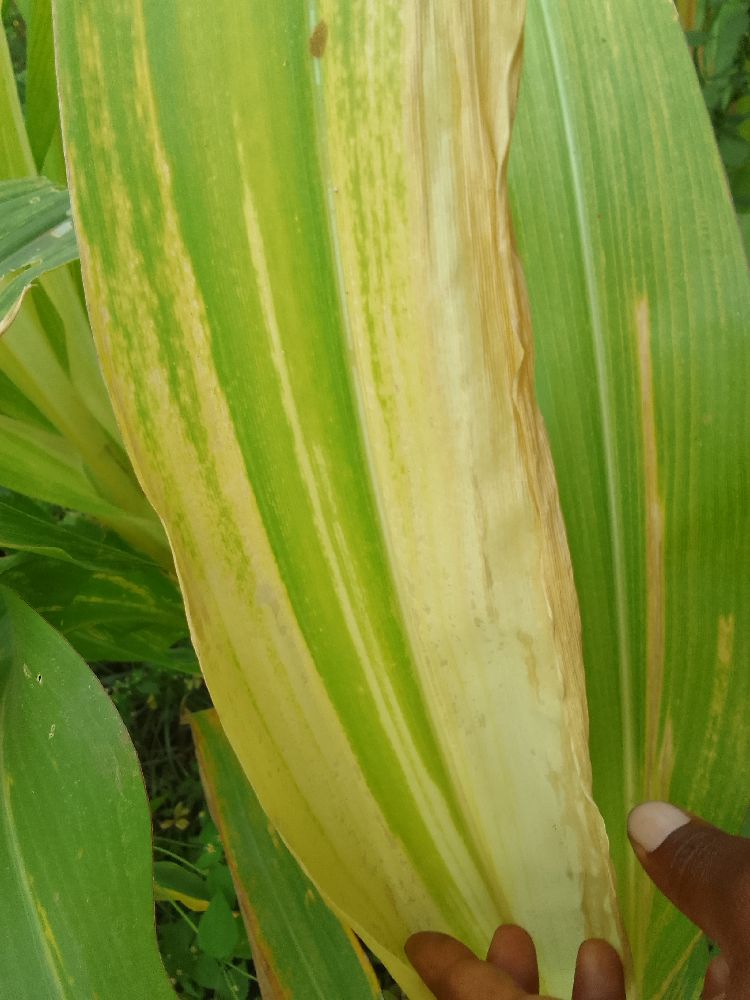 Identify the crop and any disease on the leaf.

maize, maize lethal necrosis
